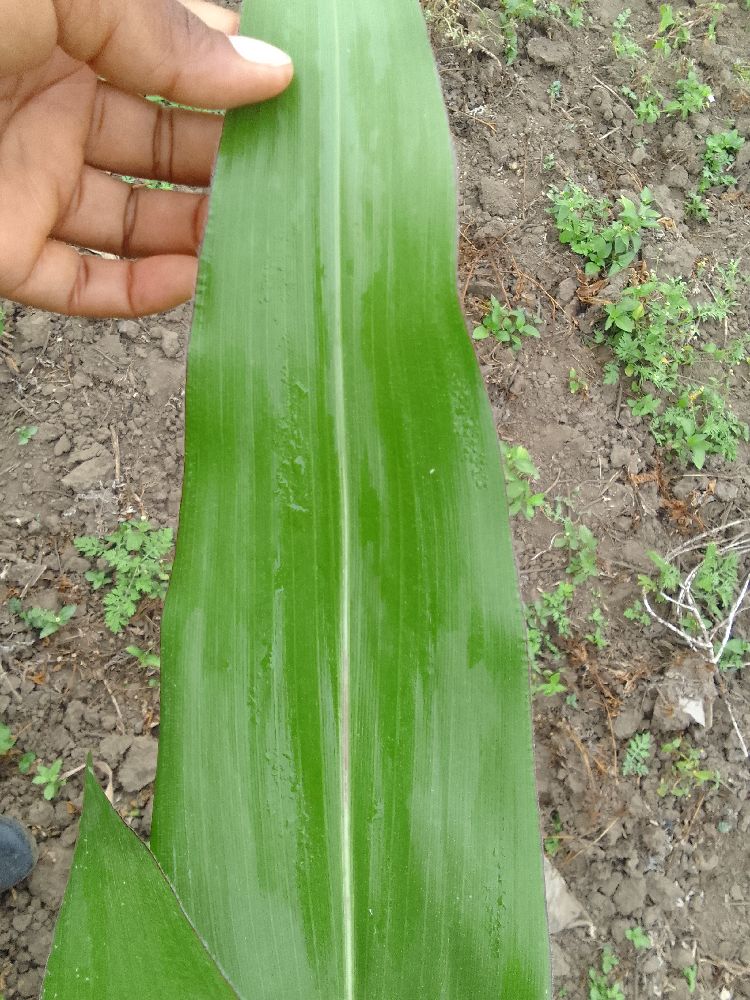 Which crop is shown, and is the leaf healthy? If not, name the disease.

maize, healthy
